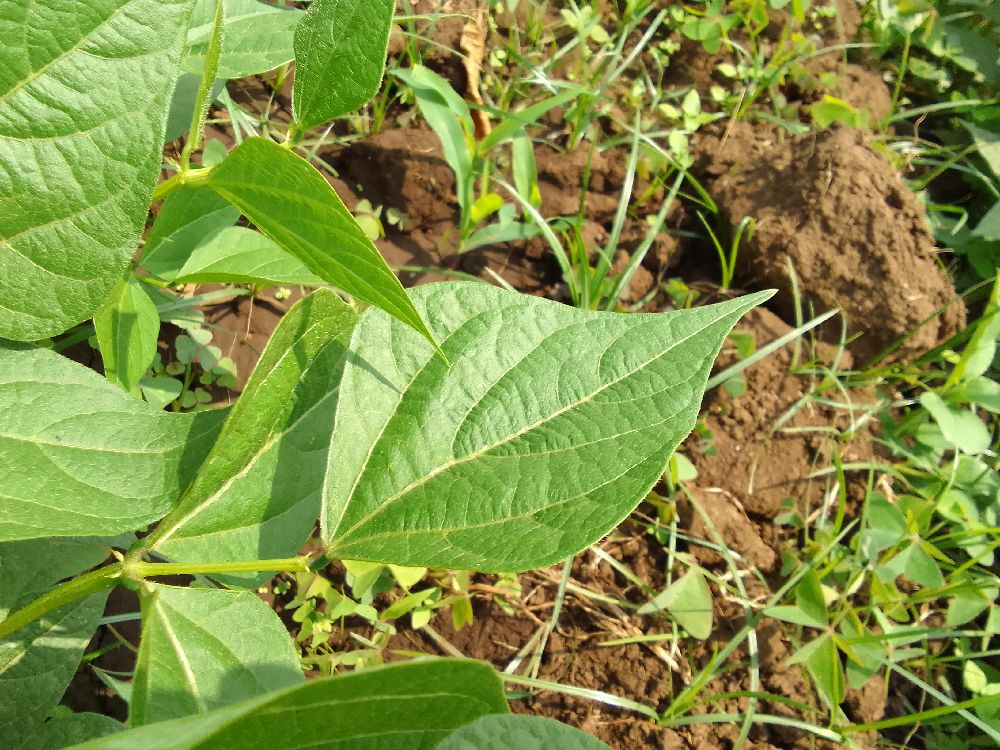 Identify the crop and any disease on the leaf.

common bean, healthy
